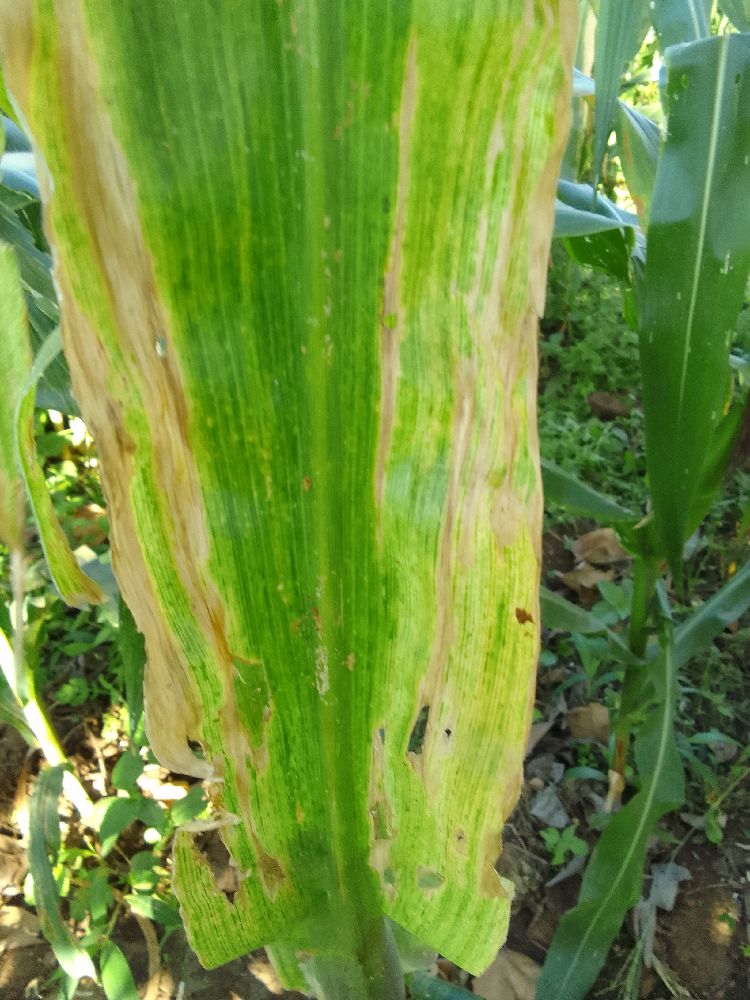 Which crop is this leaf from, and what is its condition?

maize, maize lethal necrosis
